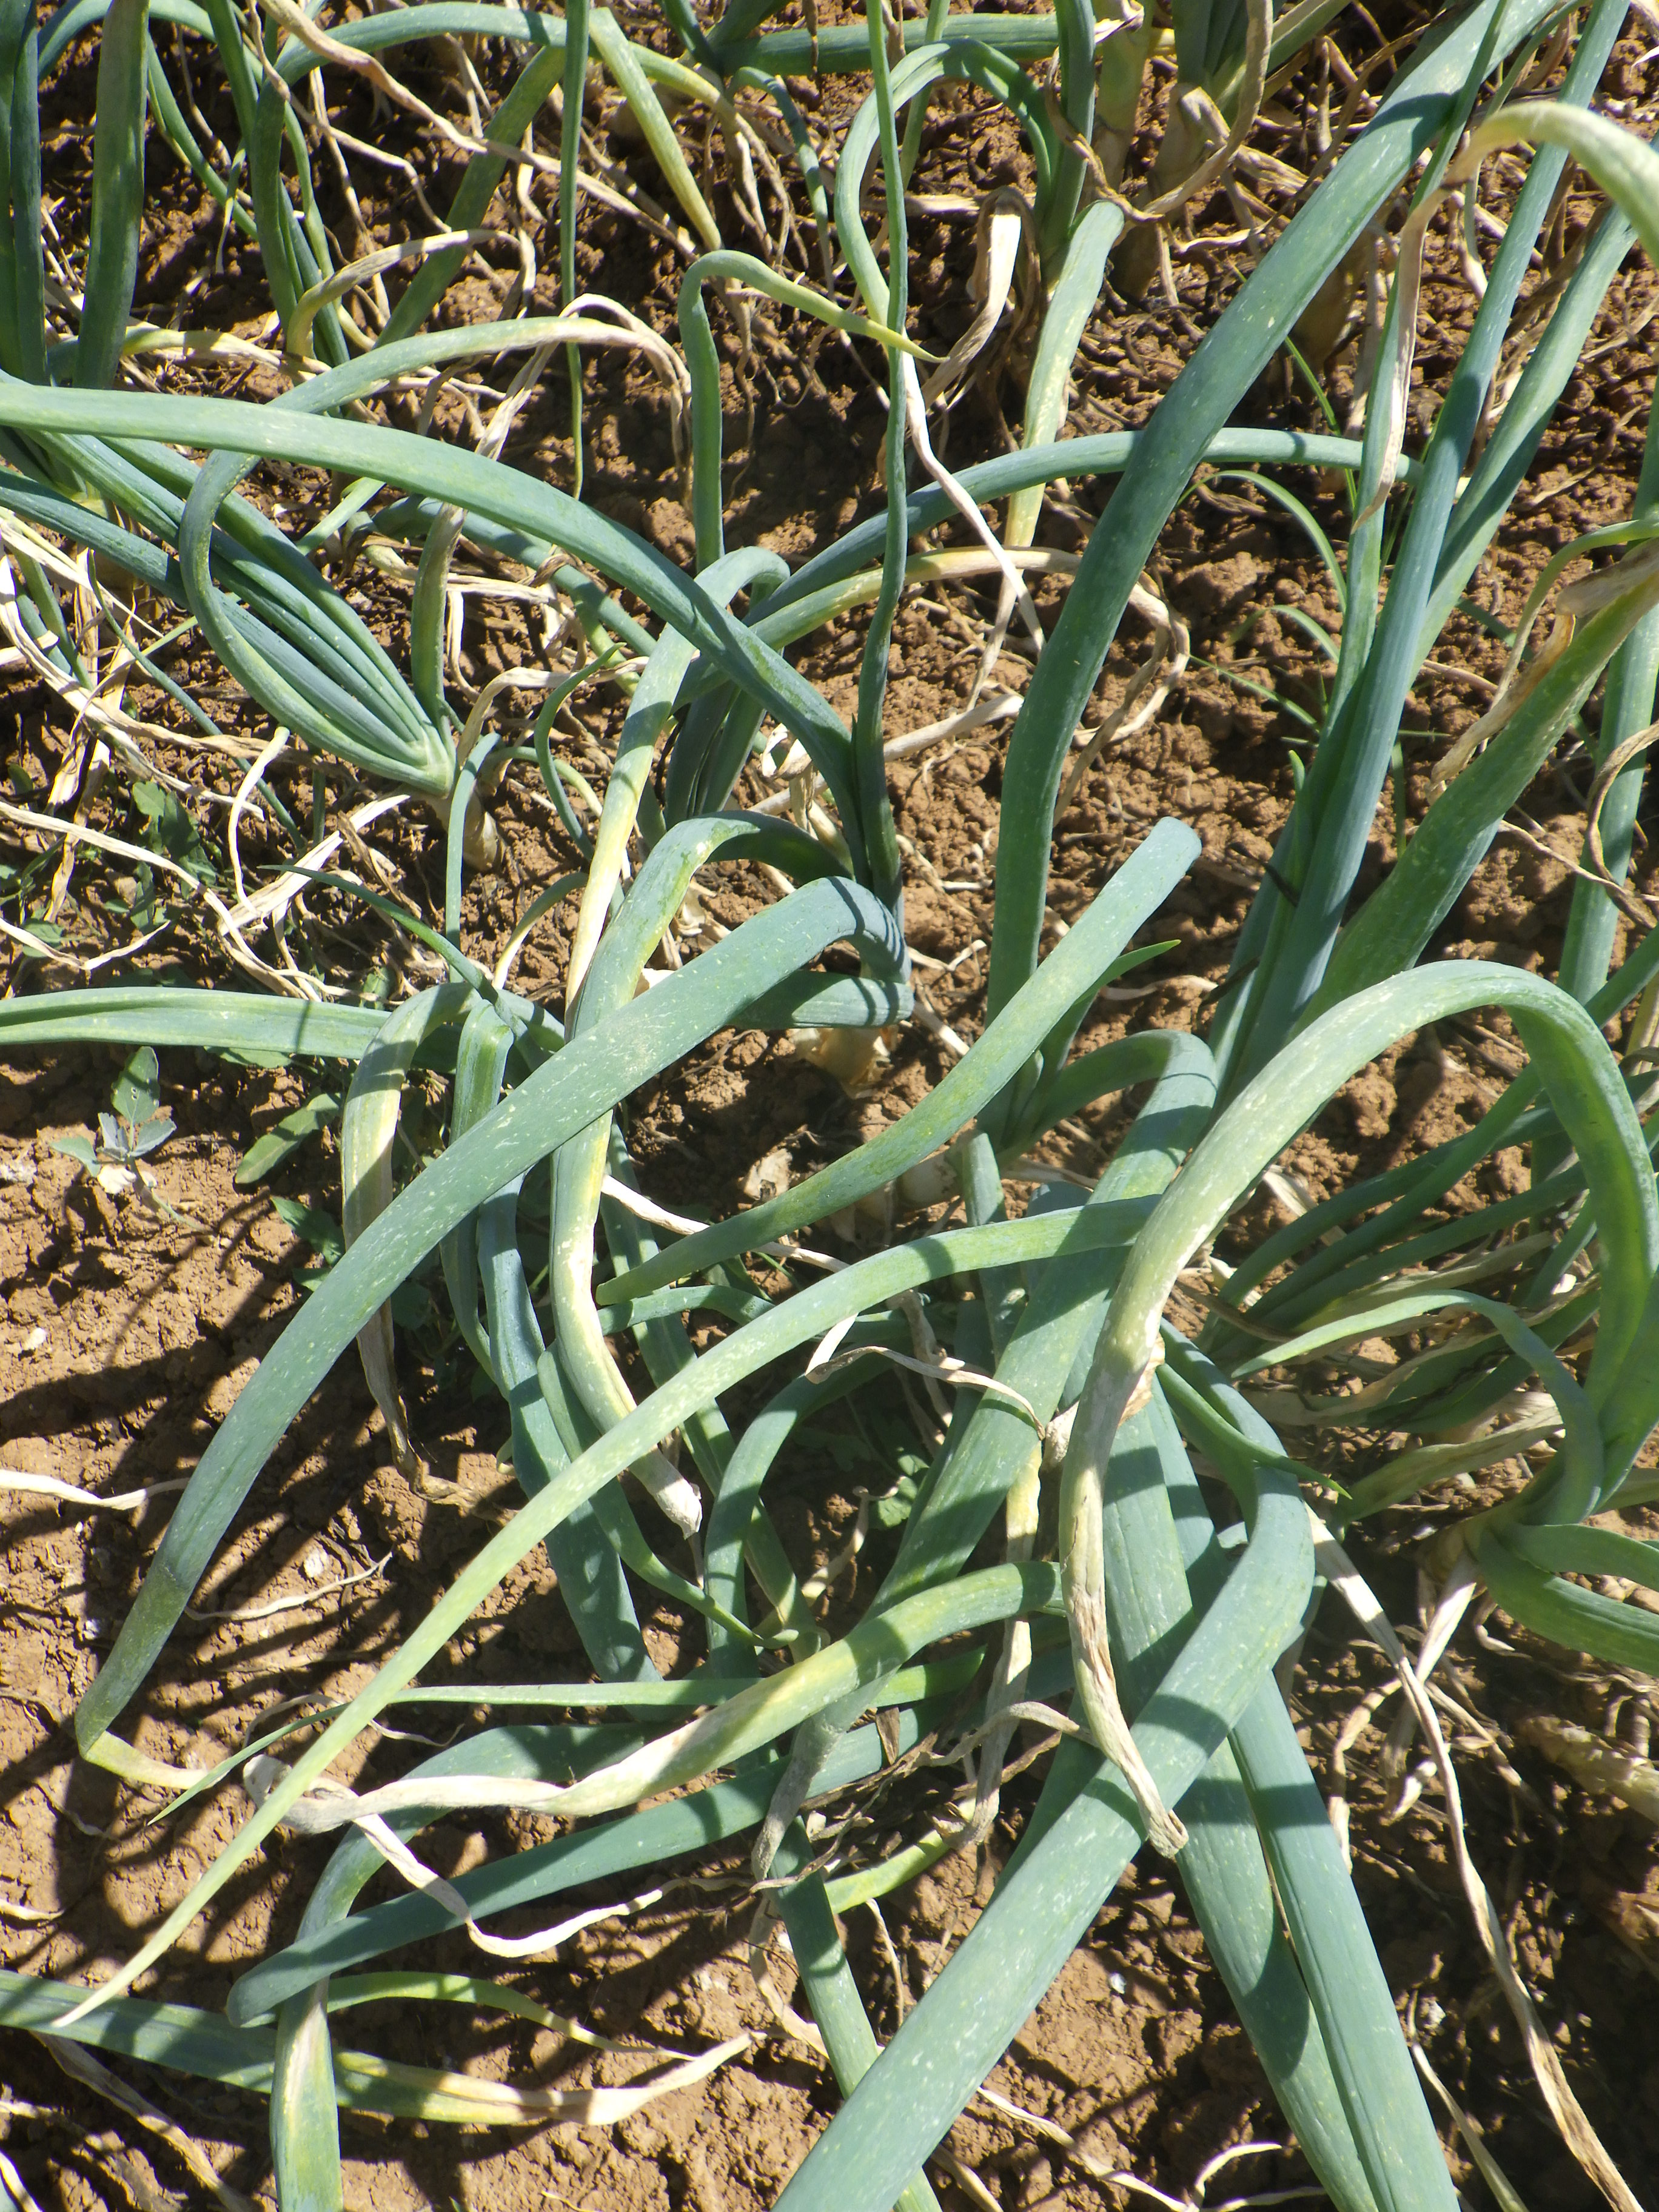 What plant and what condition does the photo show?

onion, downy mildew, weeds
